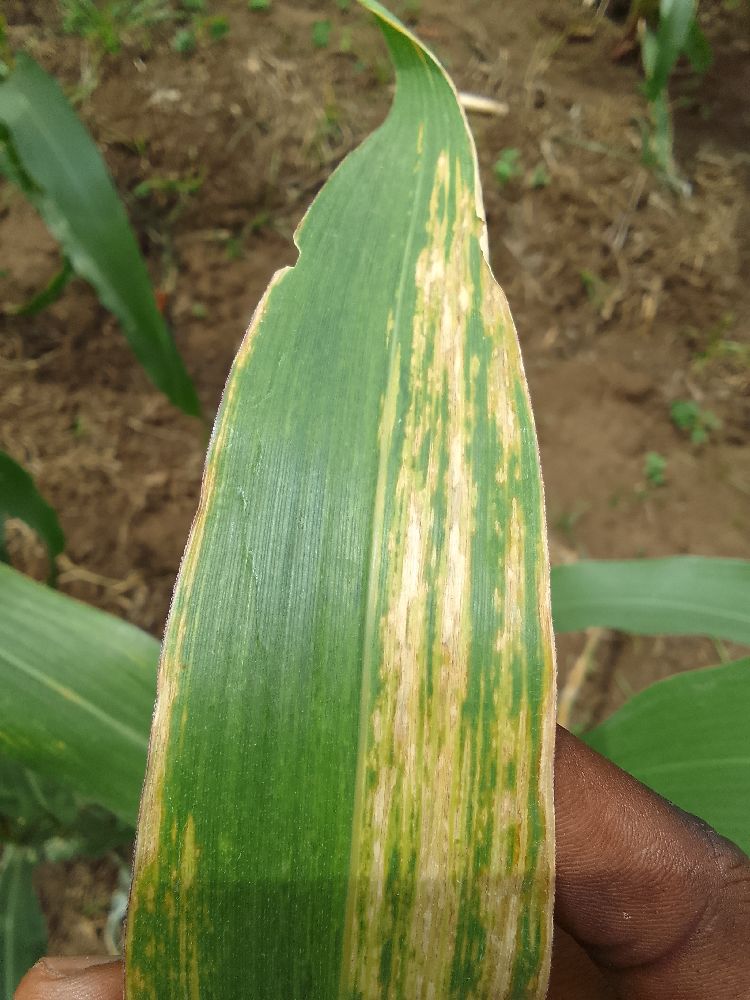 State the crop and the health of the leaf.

maize, maize lethal necrosis
